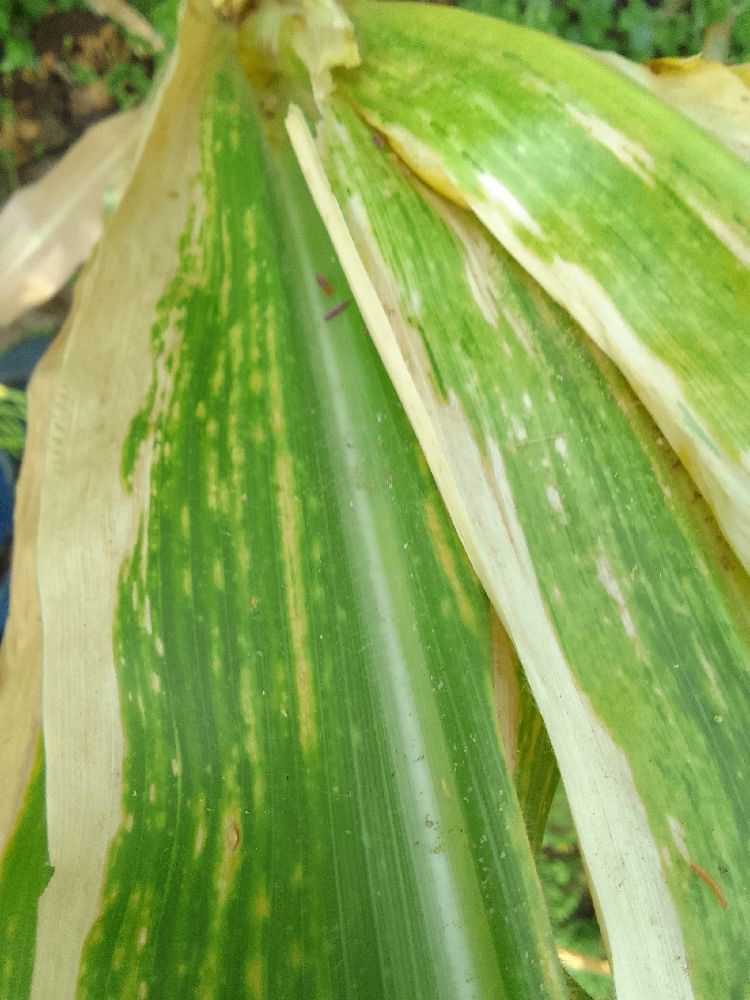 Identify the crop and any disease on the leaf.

maize, maize lethal necrosis
